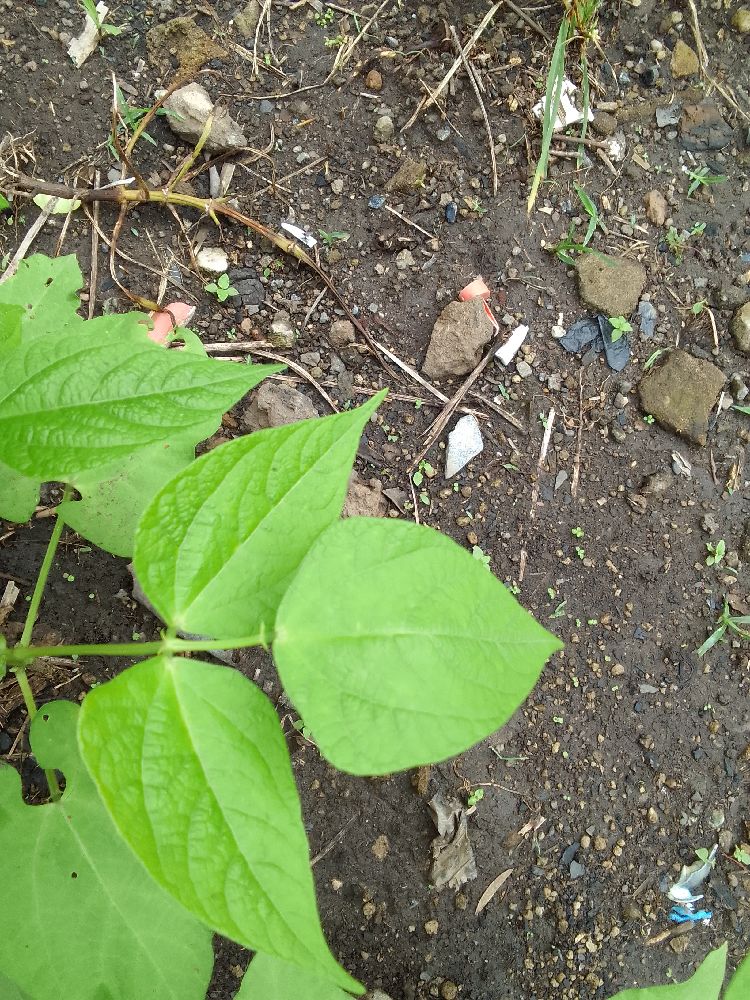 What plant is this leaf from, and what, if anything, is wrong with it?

common bean, healthy
